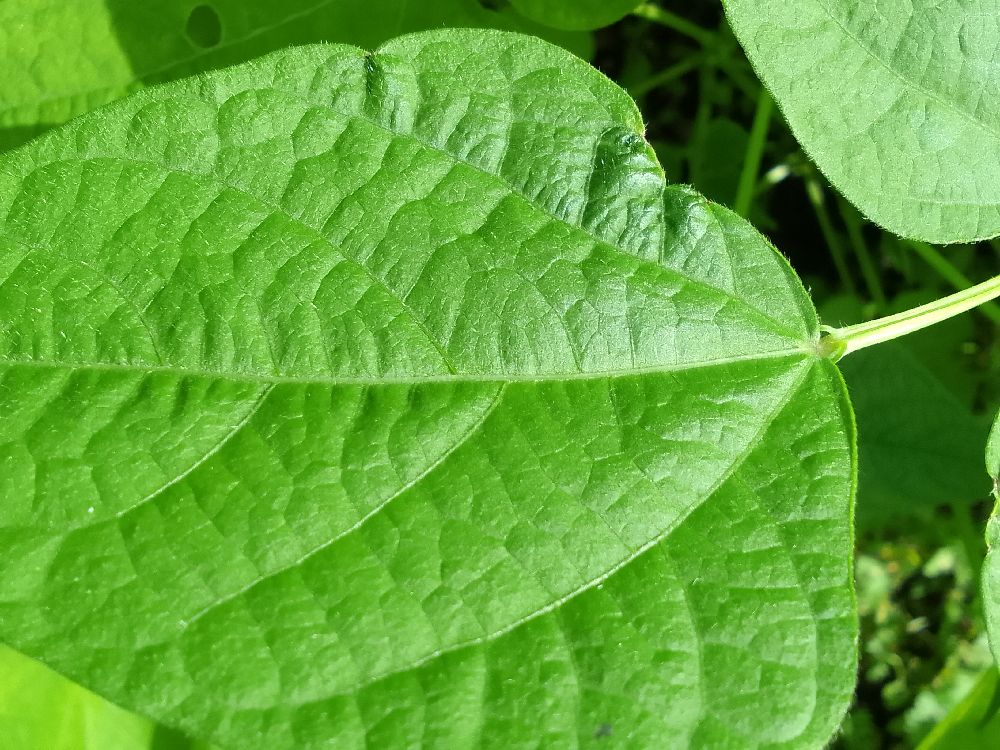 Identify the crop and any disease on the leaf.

common bean, healthy
